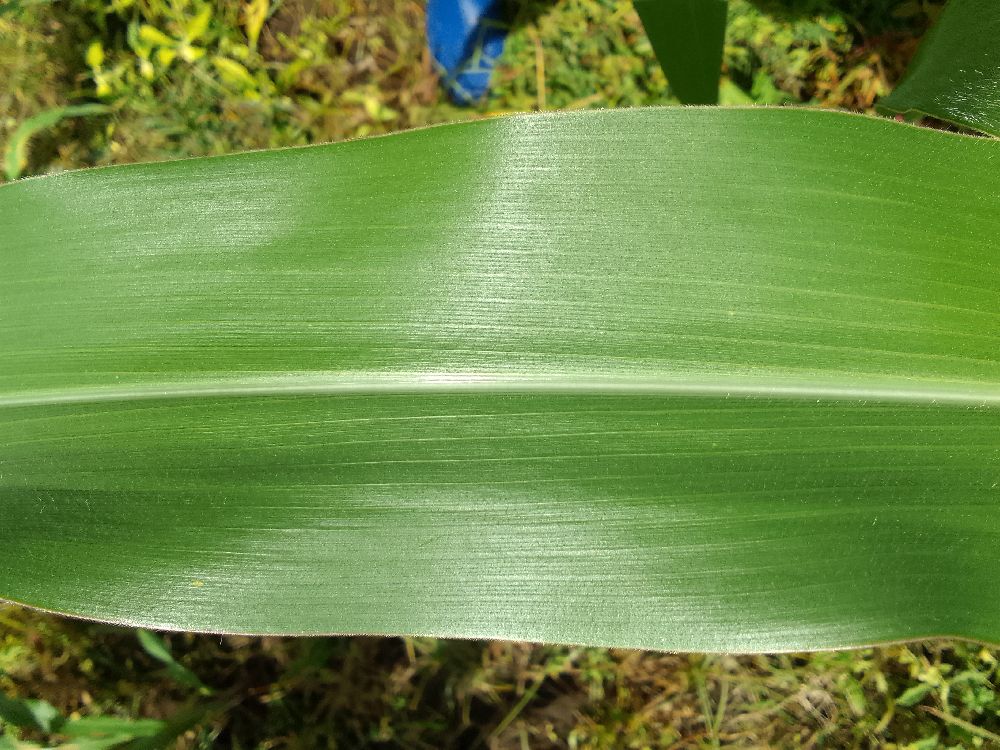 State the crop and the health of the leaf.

maize, healthy
